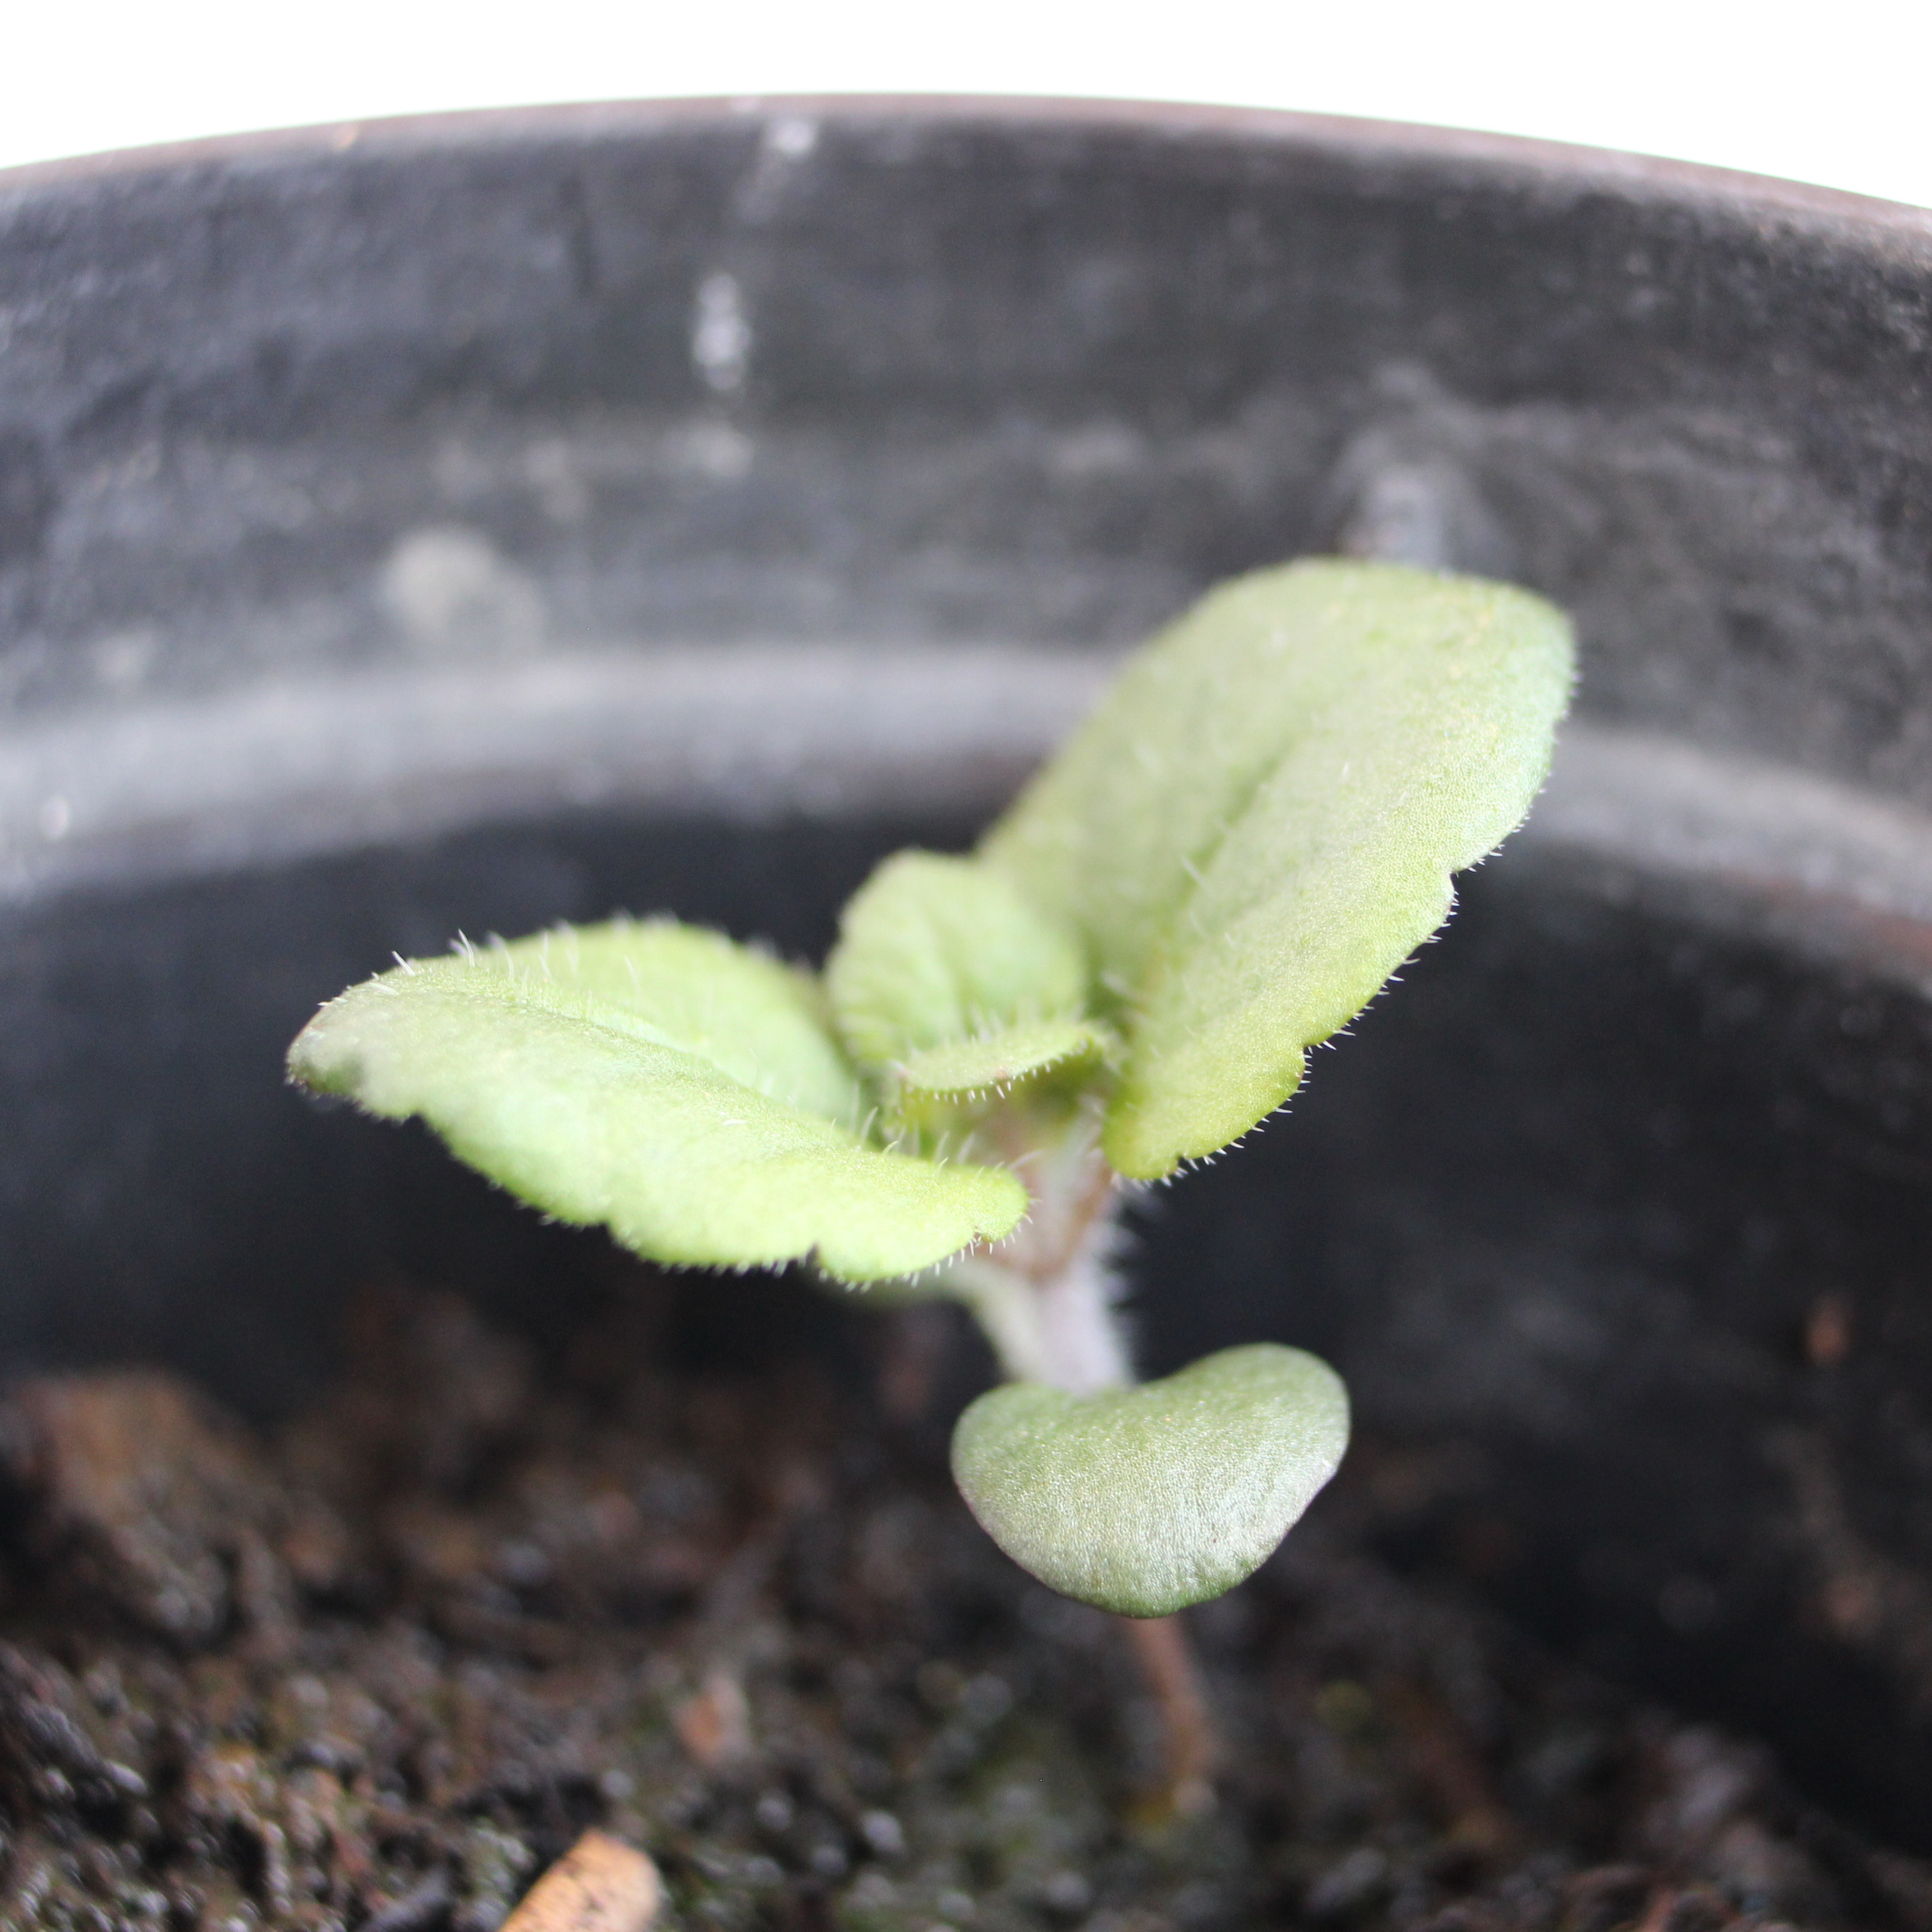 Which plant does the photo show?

Veronica persica
